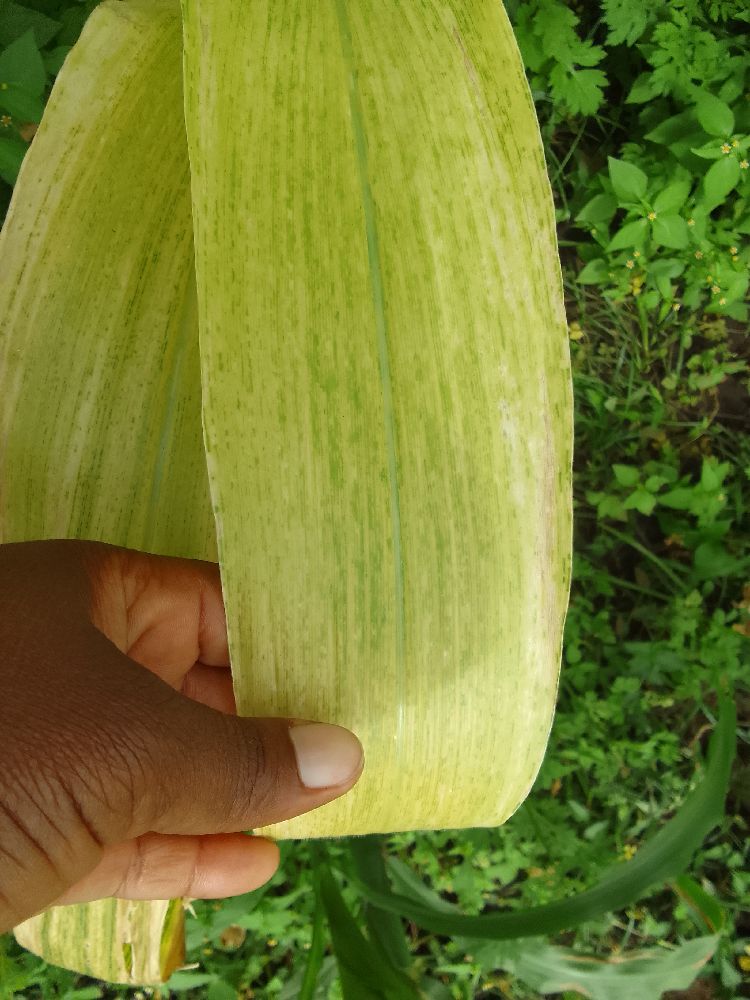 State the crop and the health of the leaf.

maize, maize lethal necrosis
